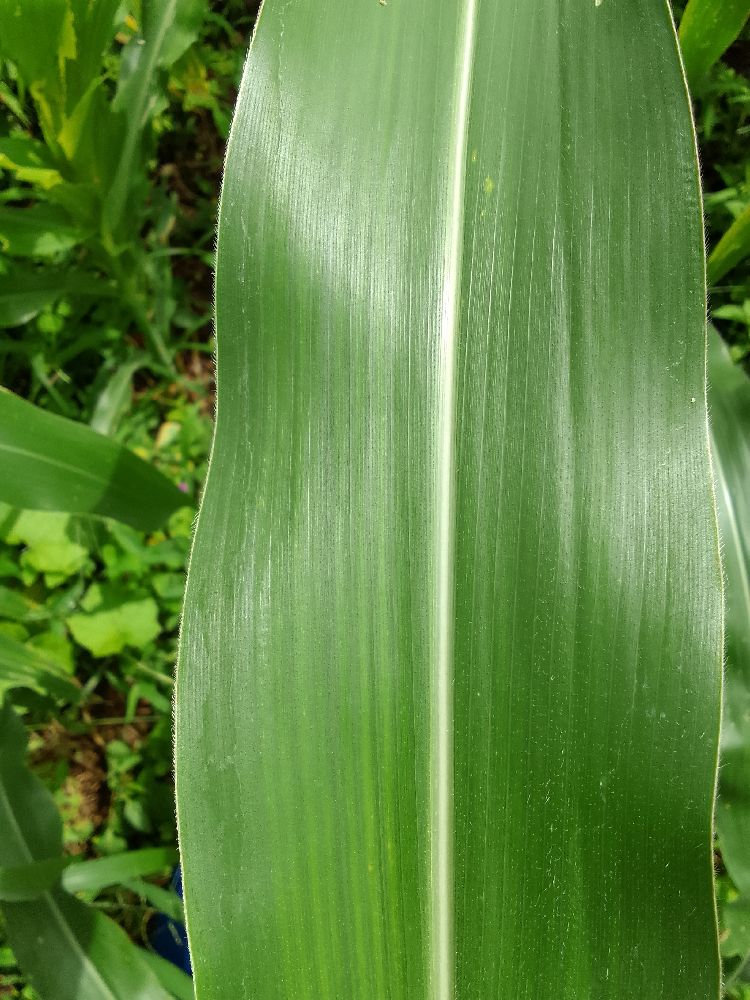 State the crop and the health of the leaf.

maize, healthy
